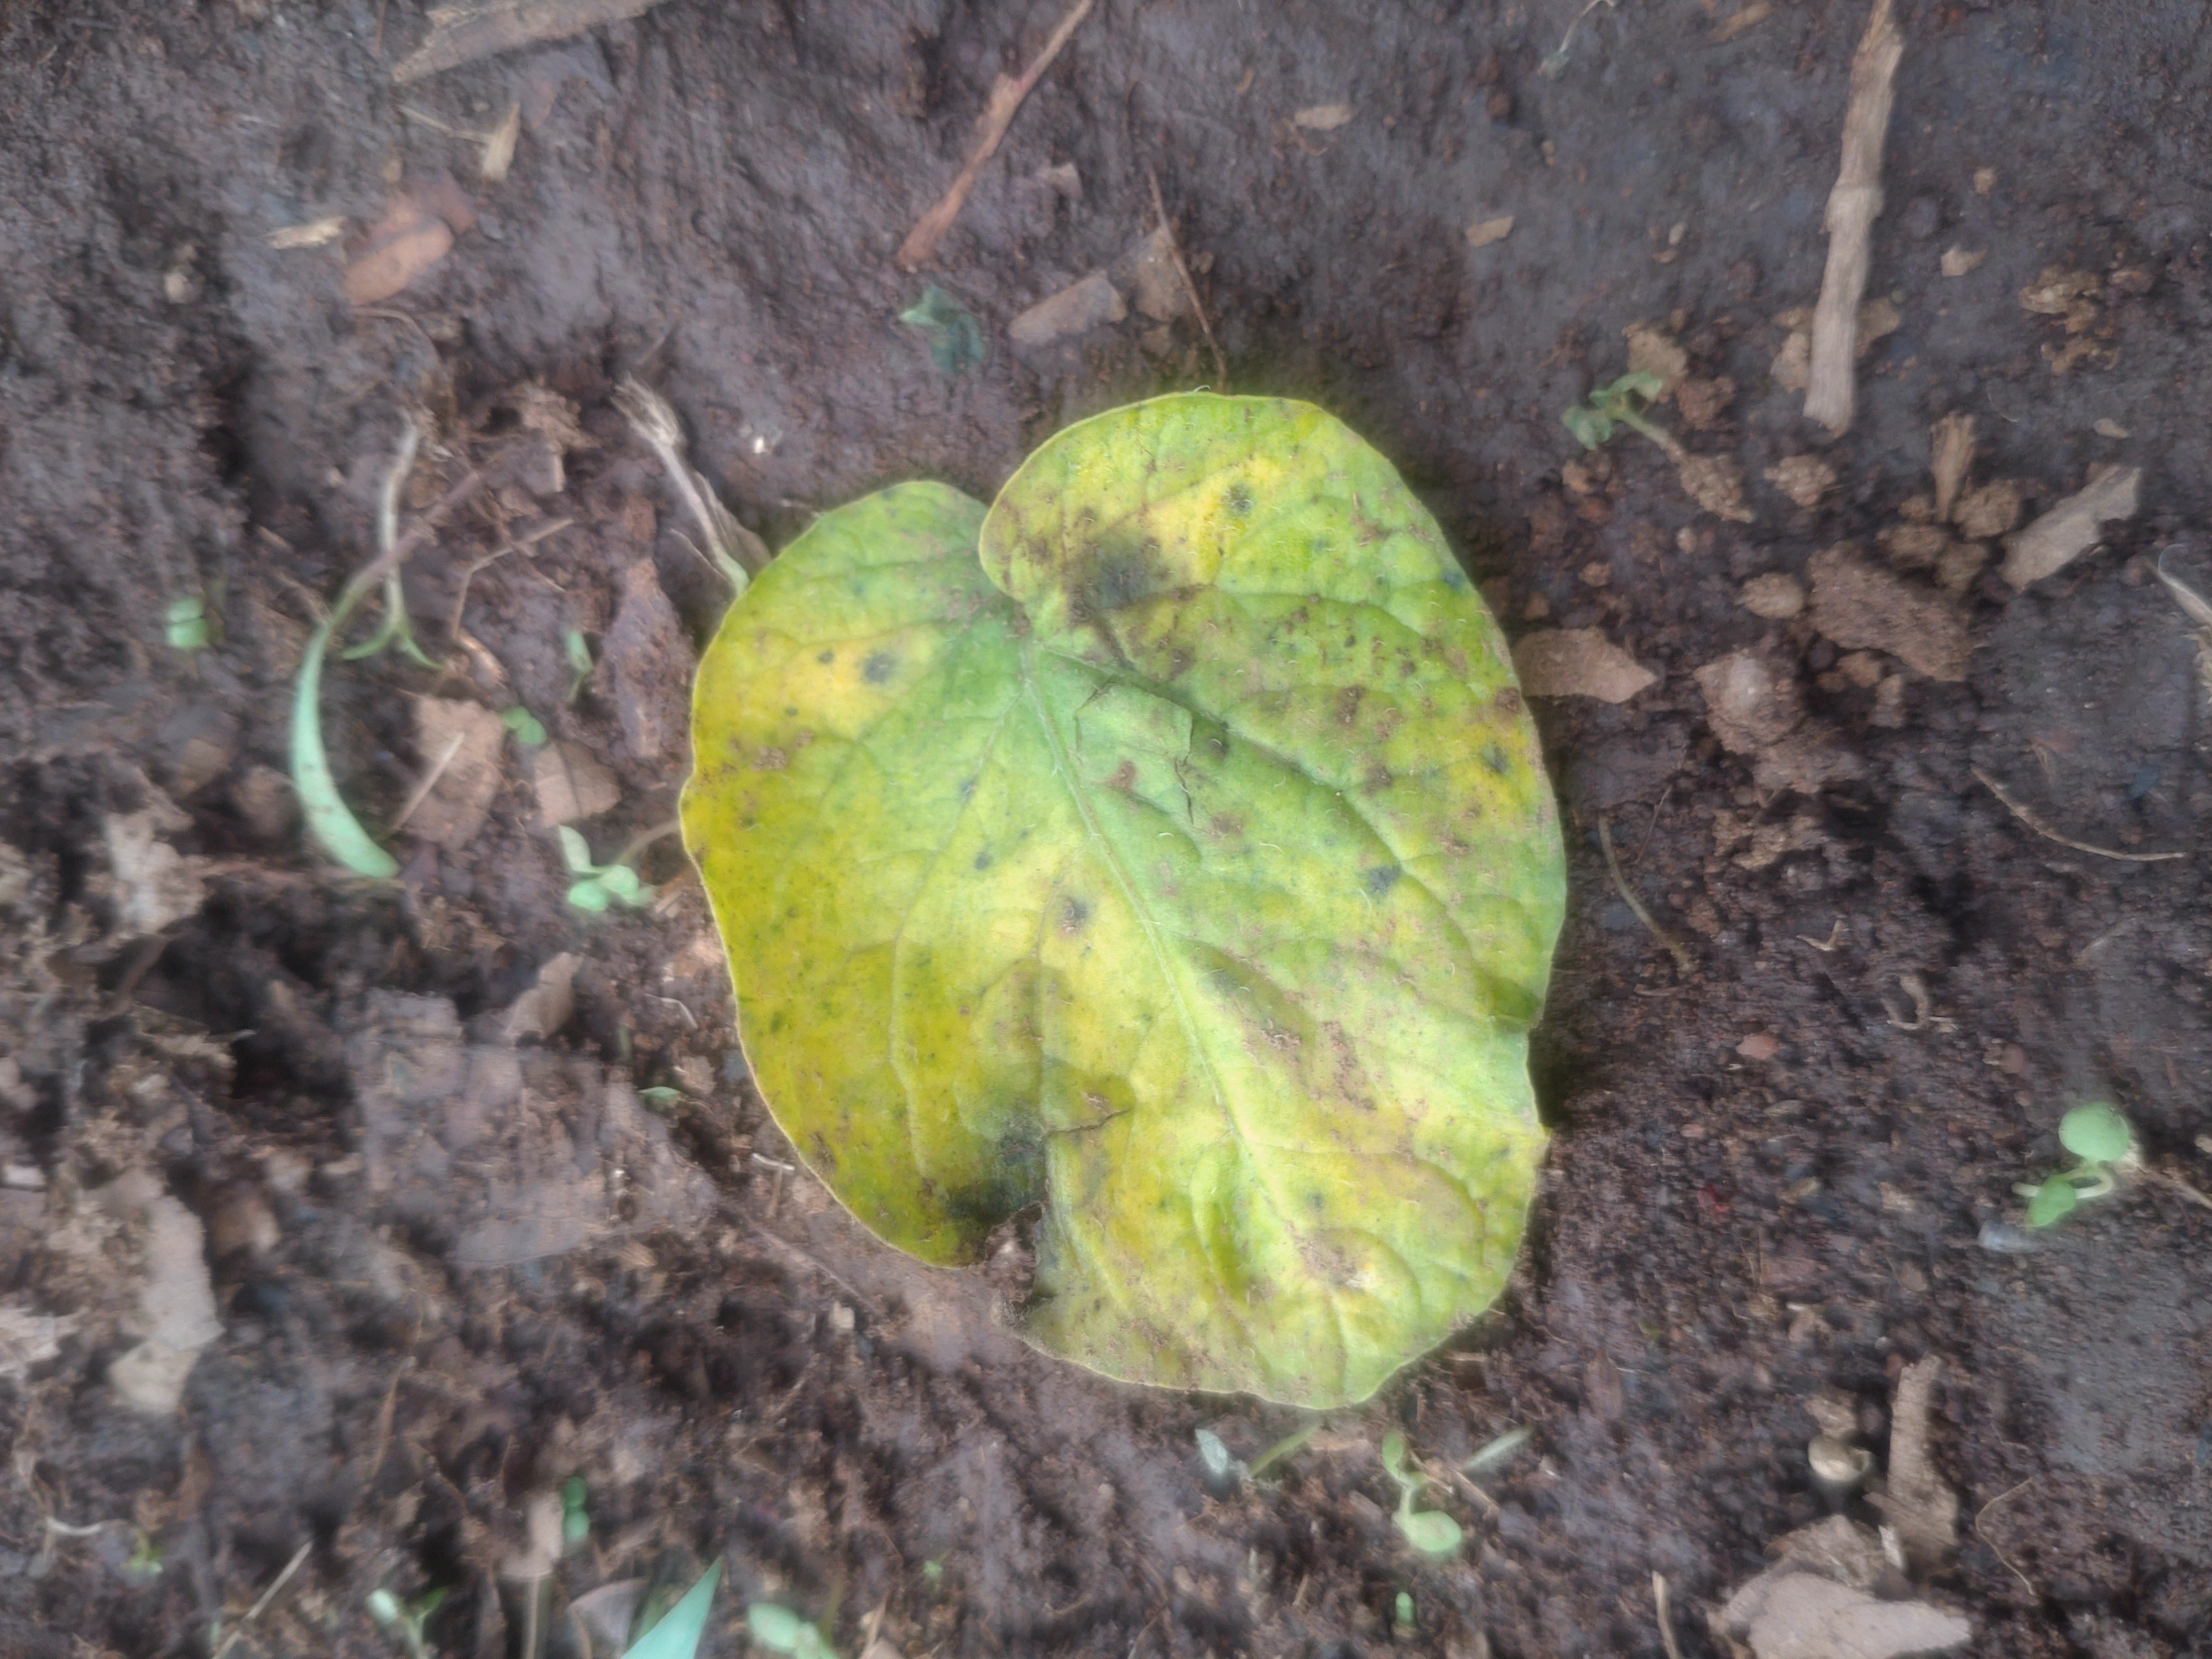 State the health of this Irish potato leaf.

late blight
